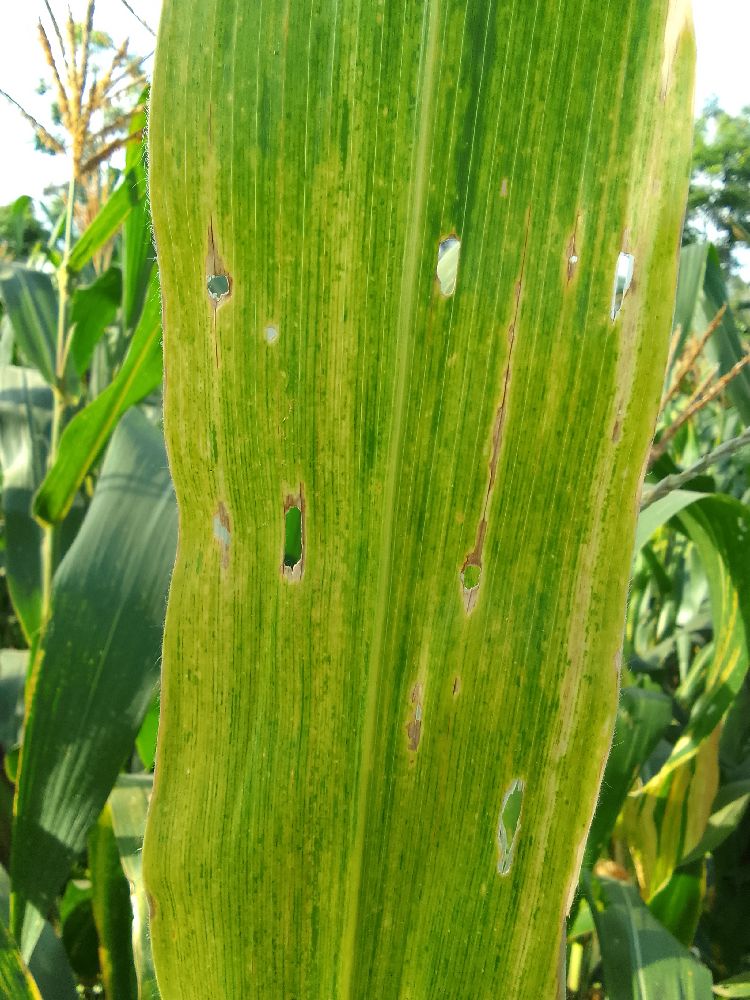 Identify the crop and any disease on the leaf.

maize, maize lethal necrosis
